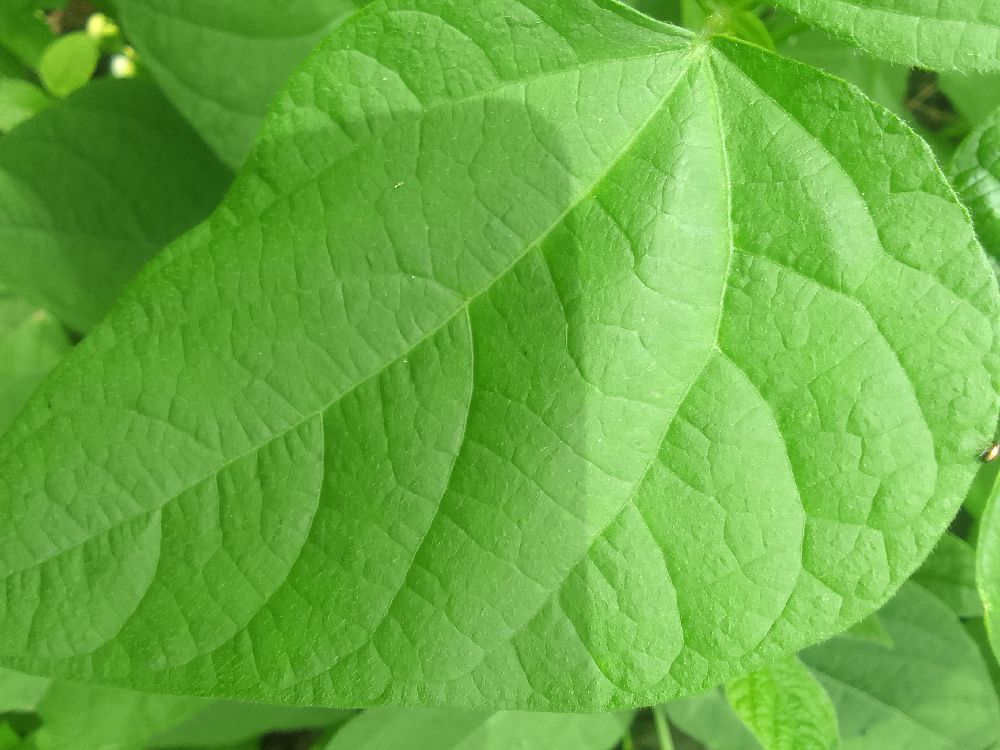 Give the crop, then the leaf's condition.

common bean, healthy
